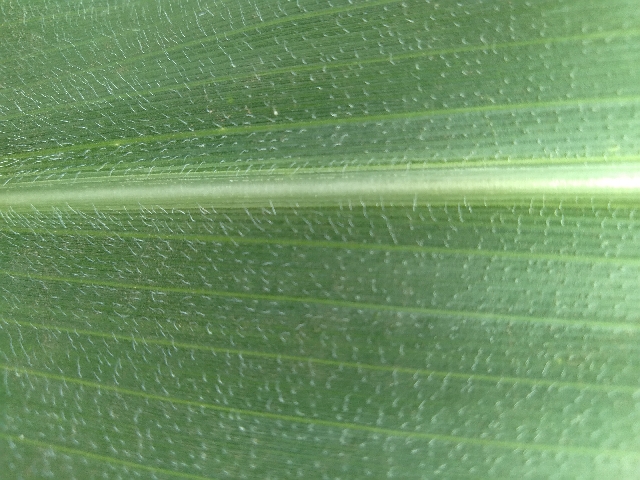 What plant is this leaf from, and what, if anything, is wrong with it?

maize, healthy
